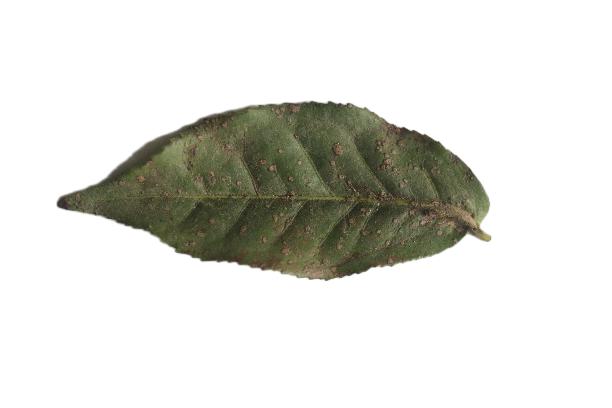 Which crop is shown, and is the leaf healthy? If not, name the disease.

tea, algal leaf
